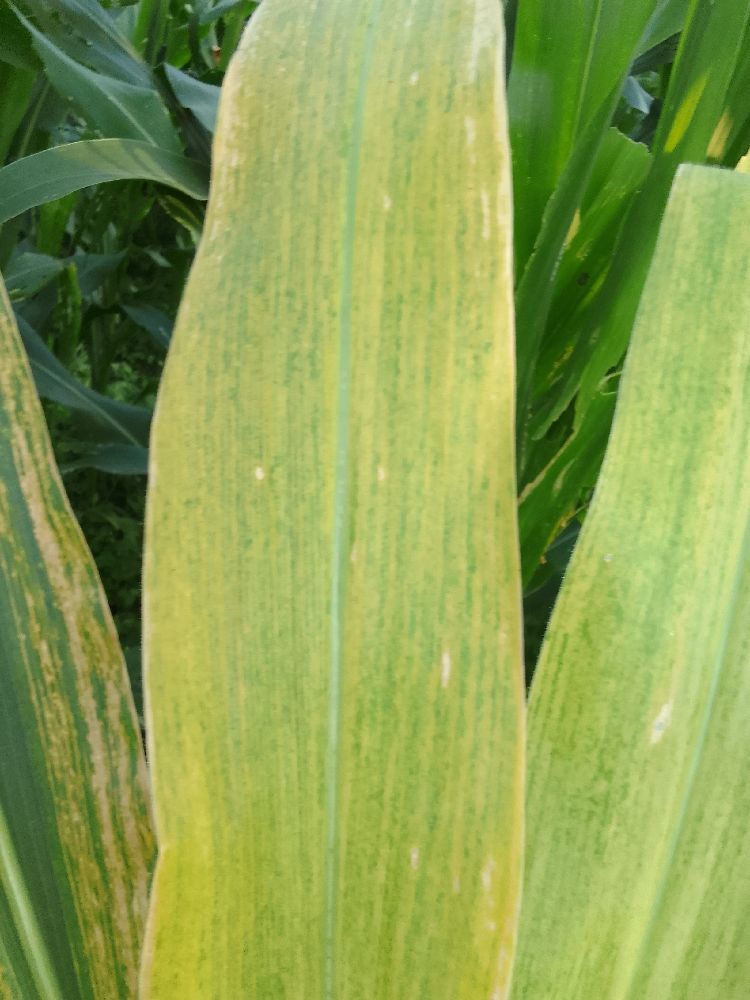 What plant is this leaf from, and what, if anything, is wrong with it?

maize, maize lethal necrosis
